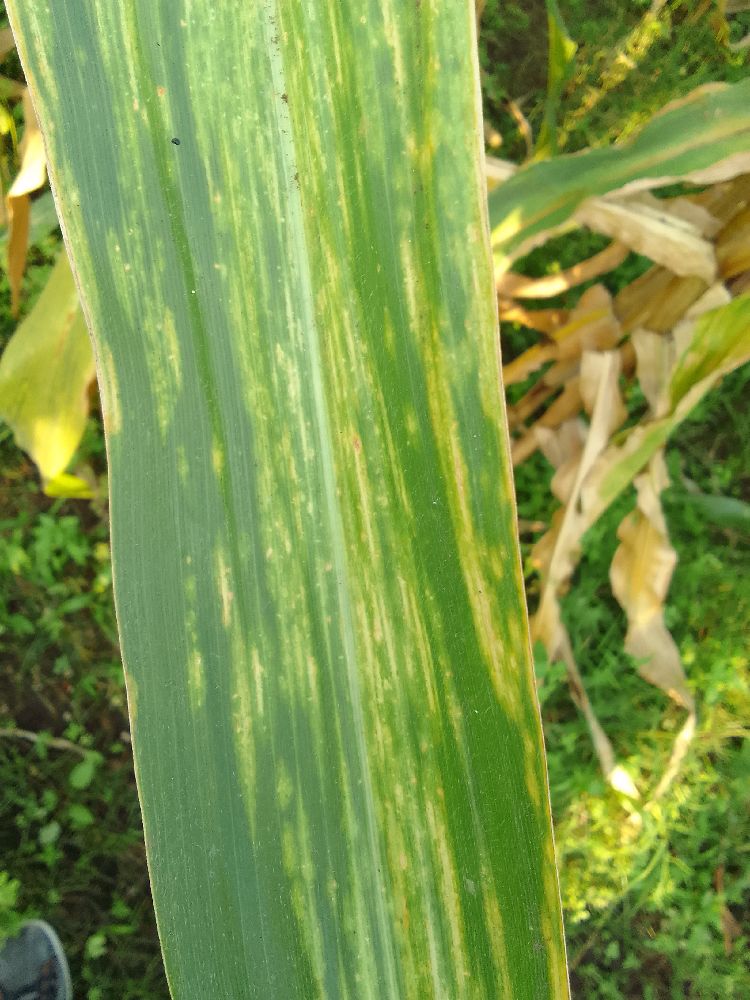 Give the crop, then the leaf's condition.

maize, maize lethal necrosis
